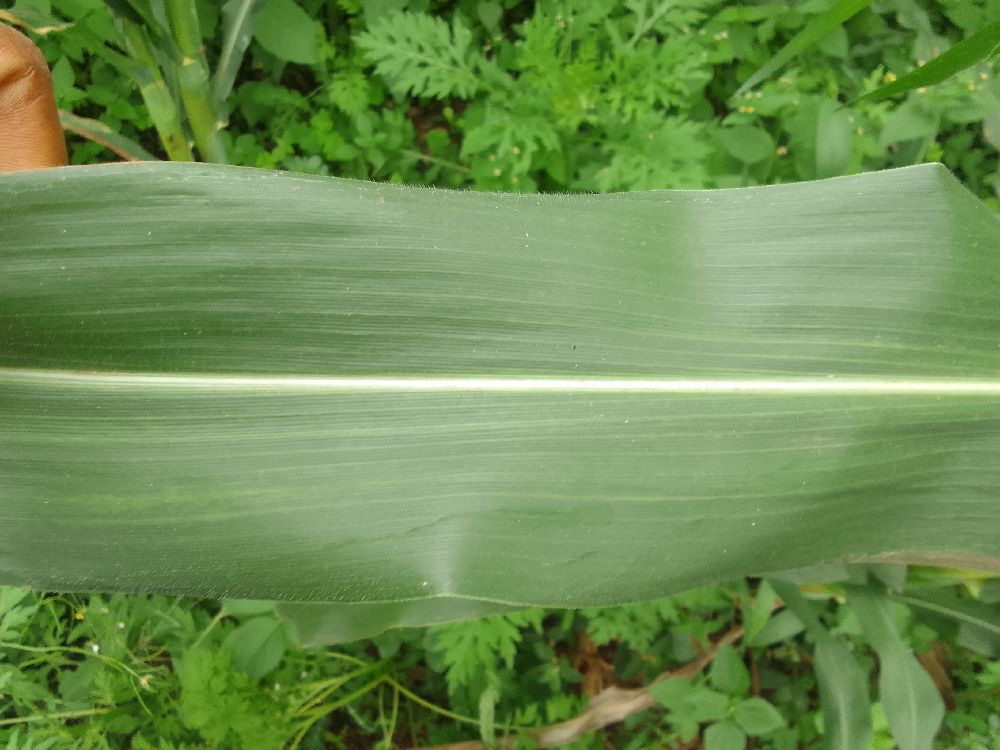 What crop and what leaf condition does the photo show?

maize, healthy
